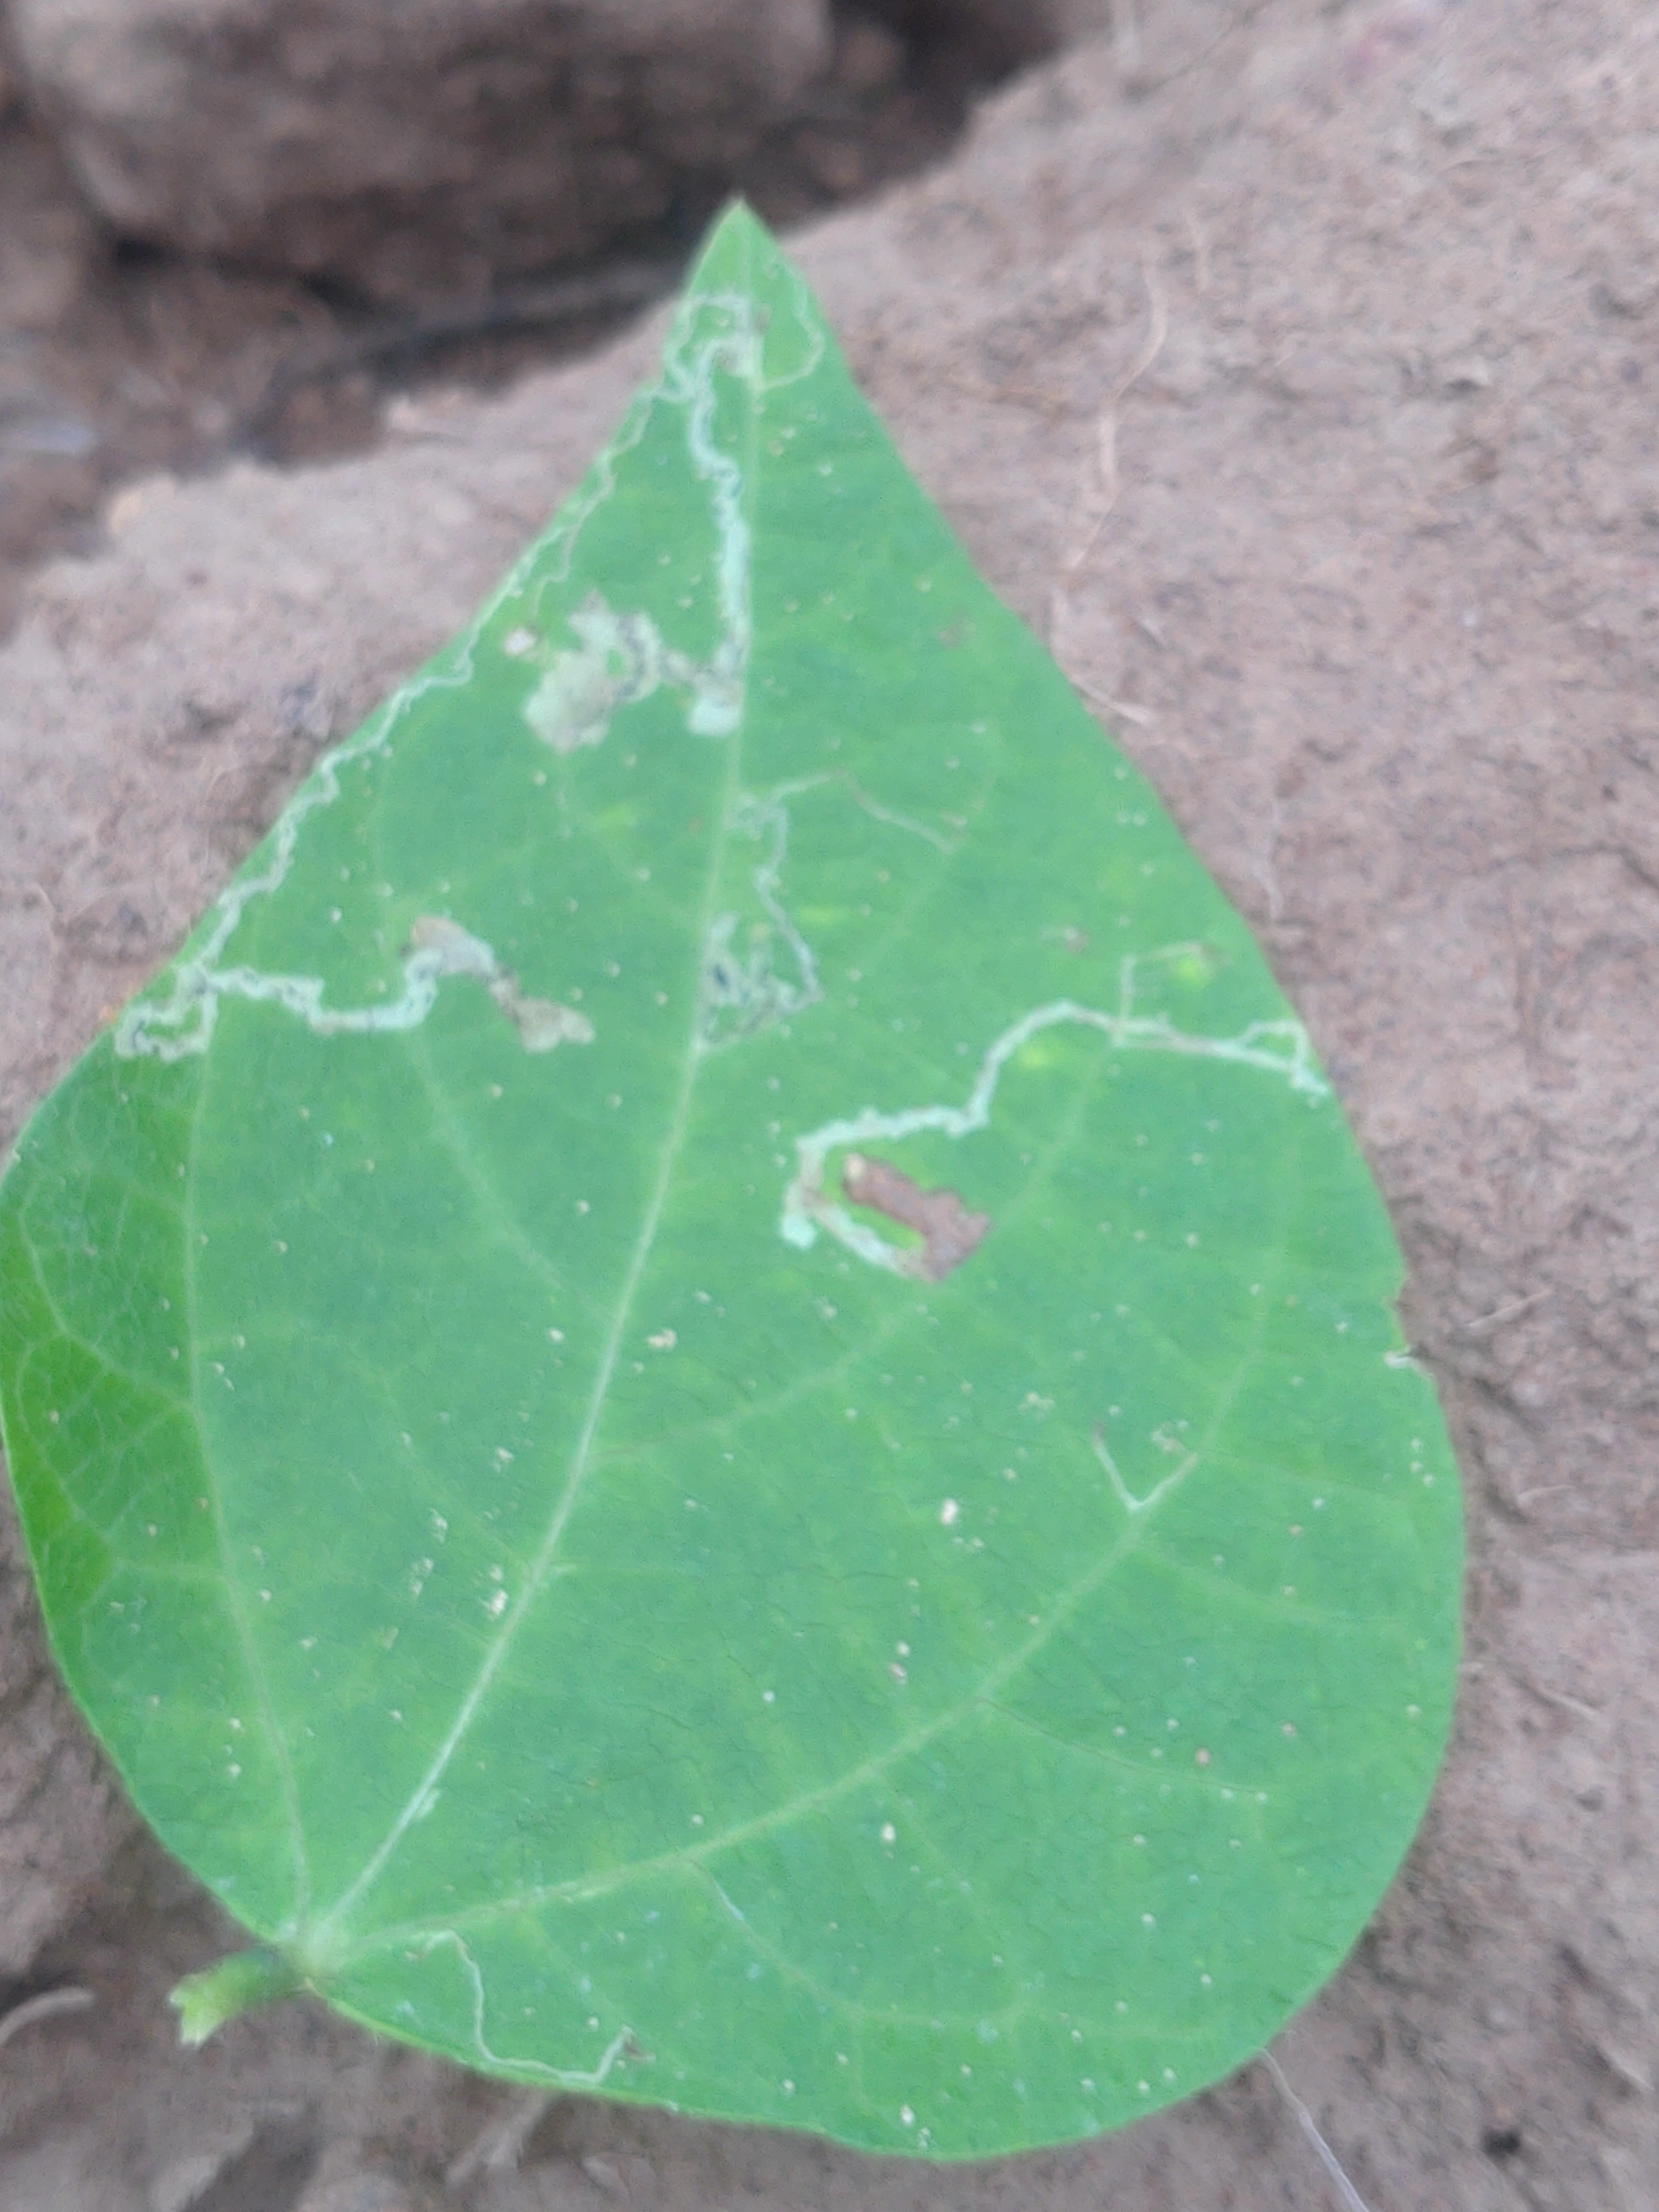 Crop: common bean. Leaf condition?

anthracnose
